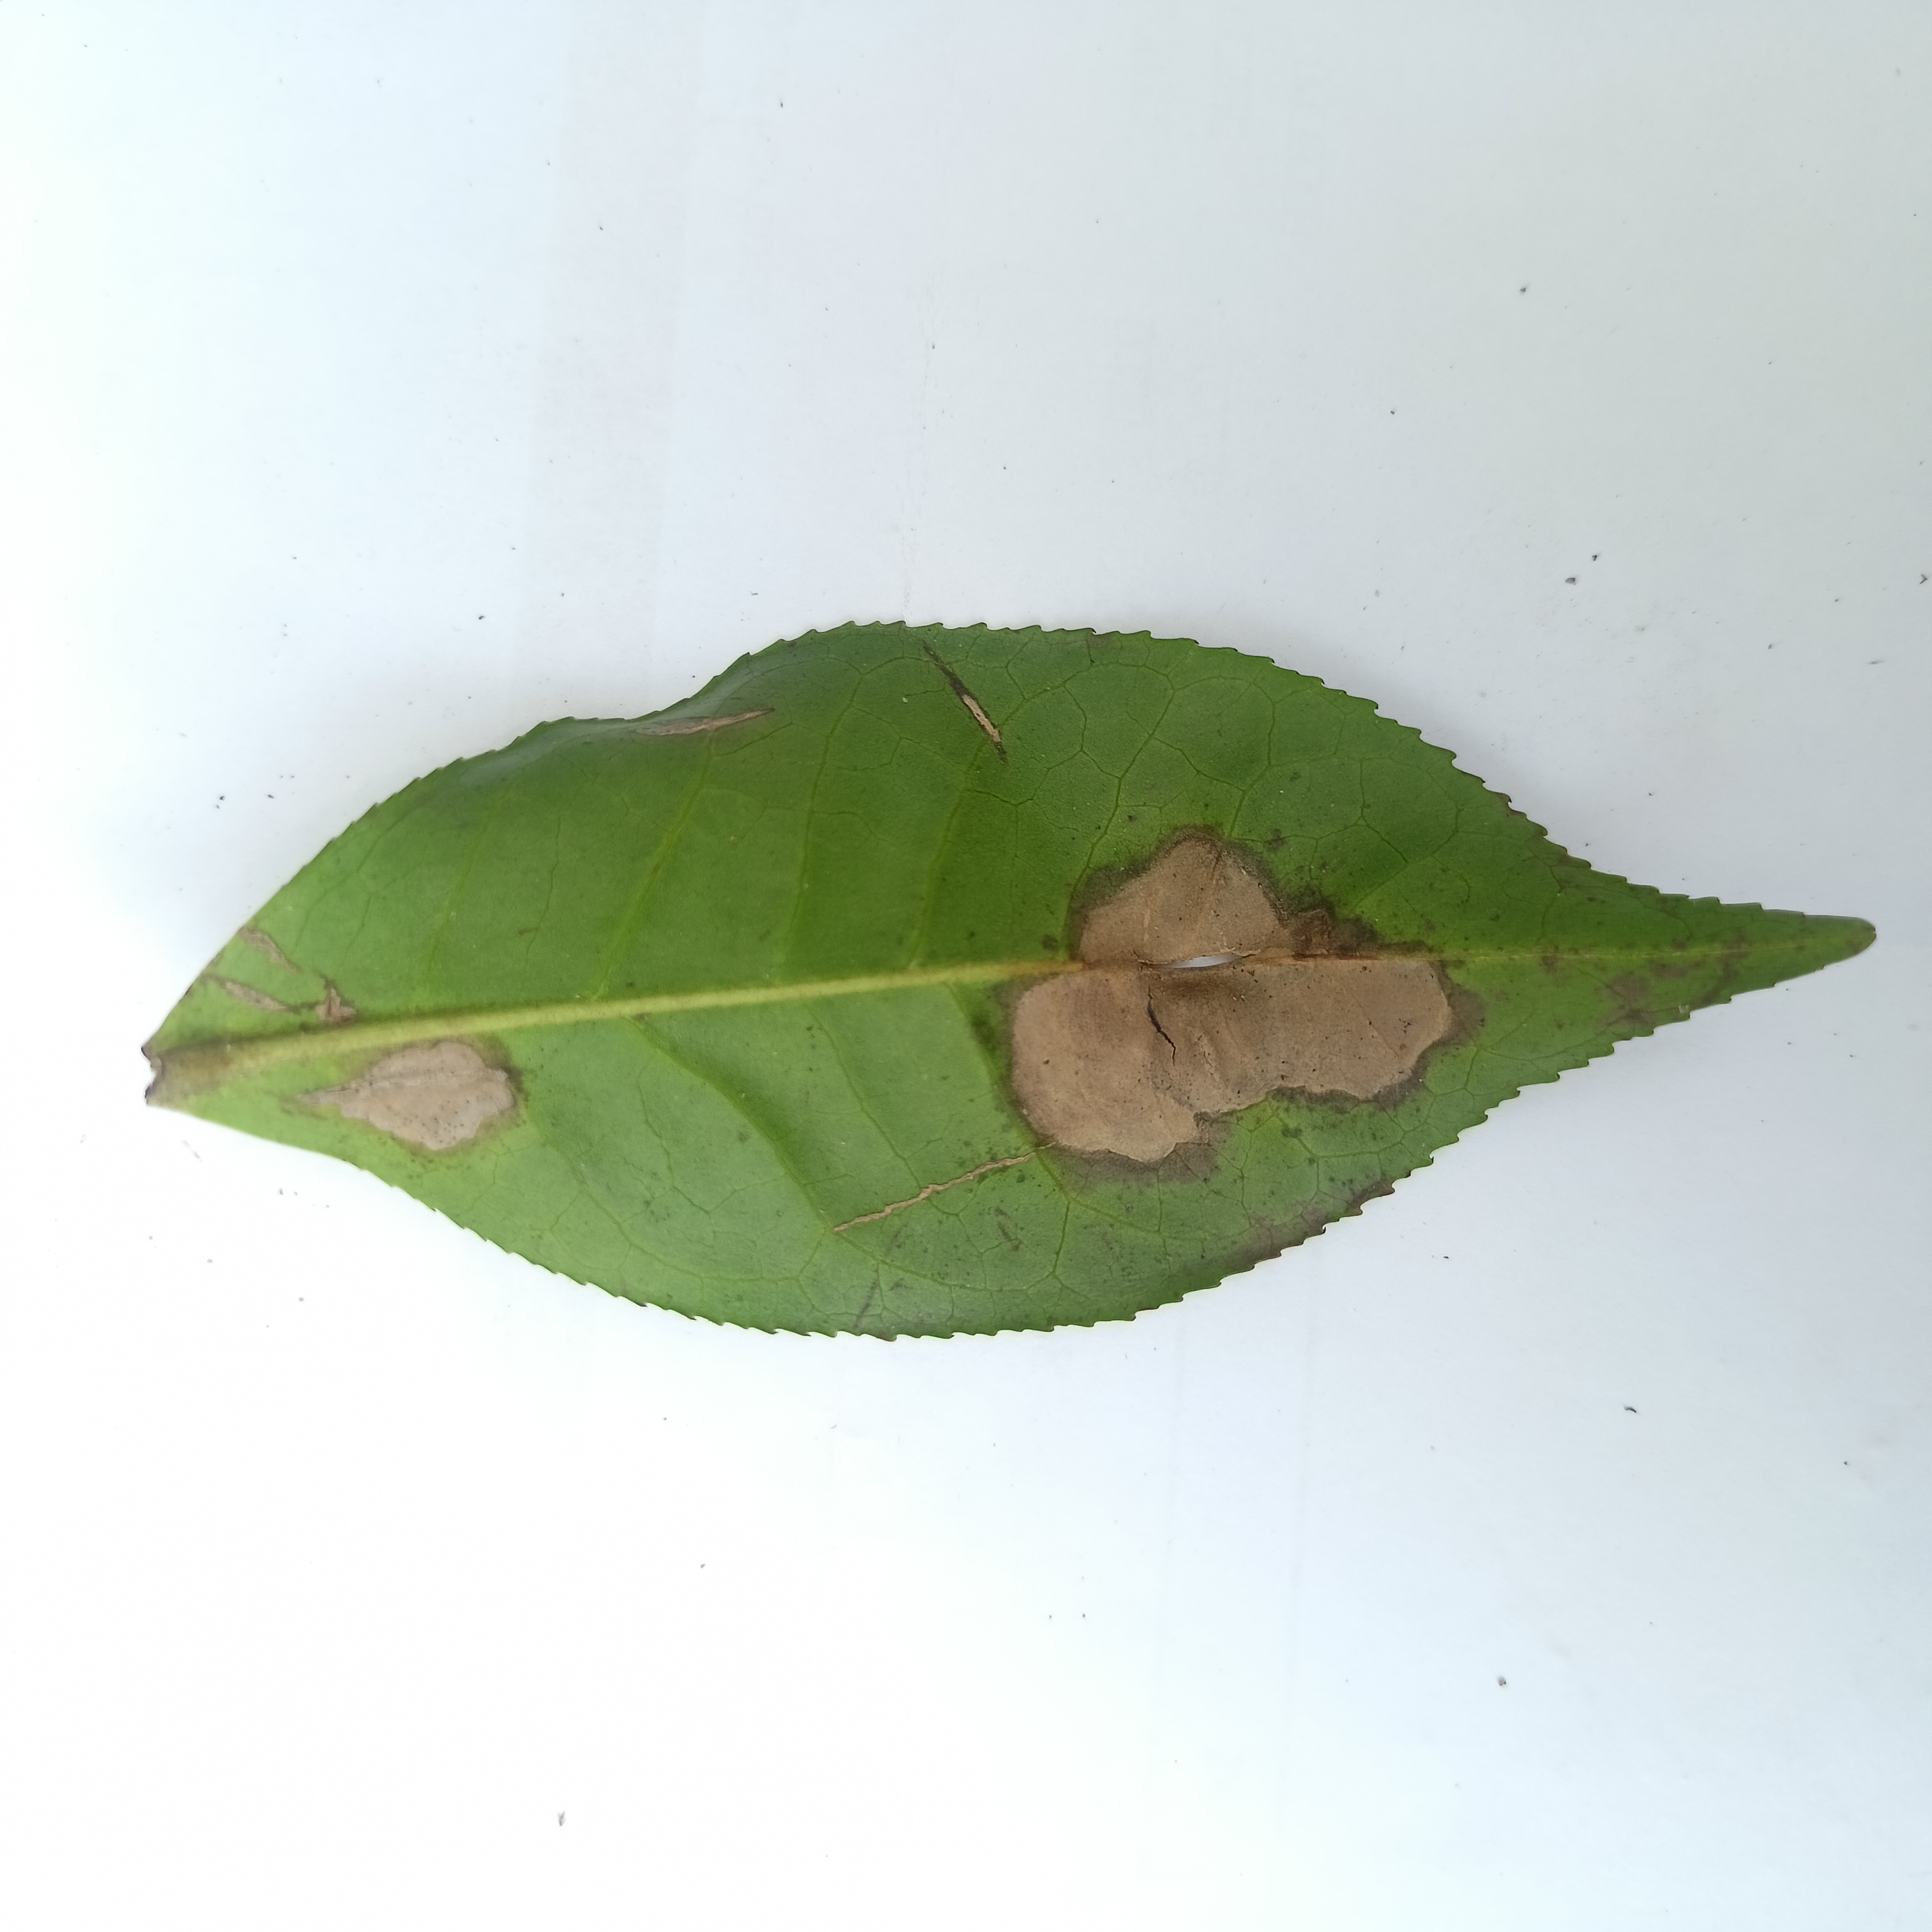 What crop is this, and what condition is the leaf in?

tea, brown blight
